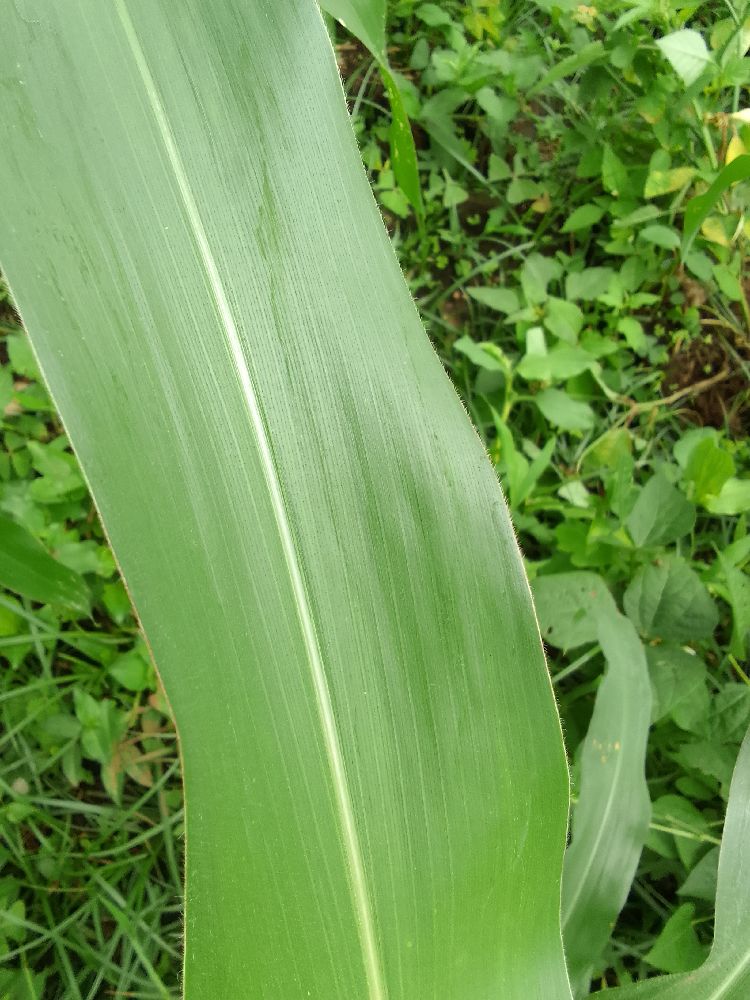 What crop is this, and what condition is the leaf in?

maize, healthy
